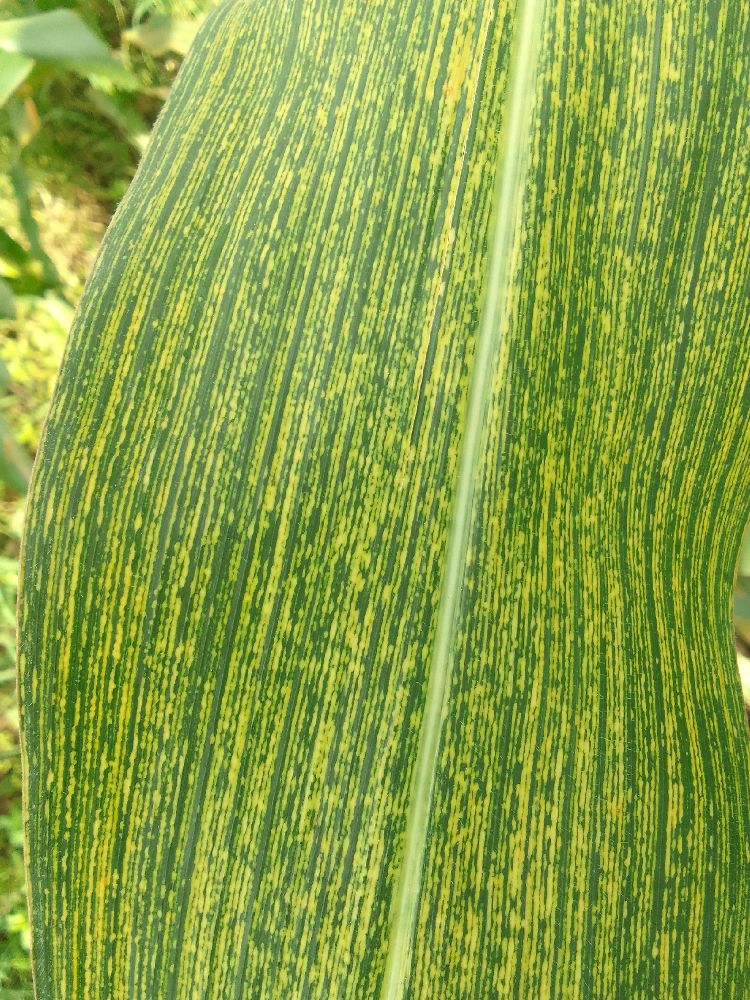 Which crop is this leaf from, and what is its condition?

maize, maize streak virus
